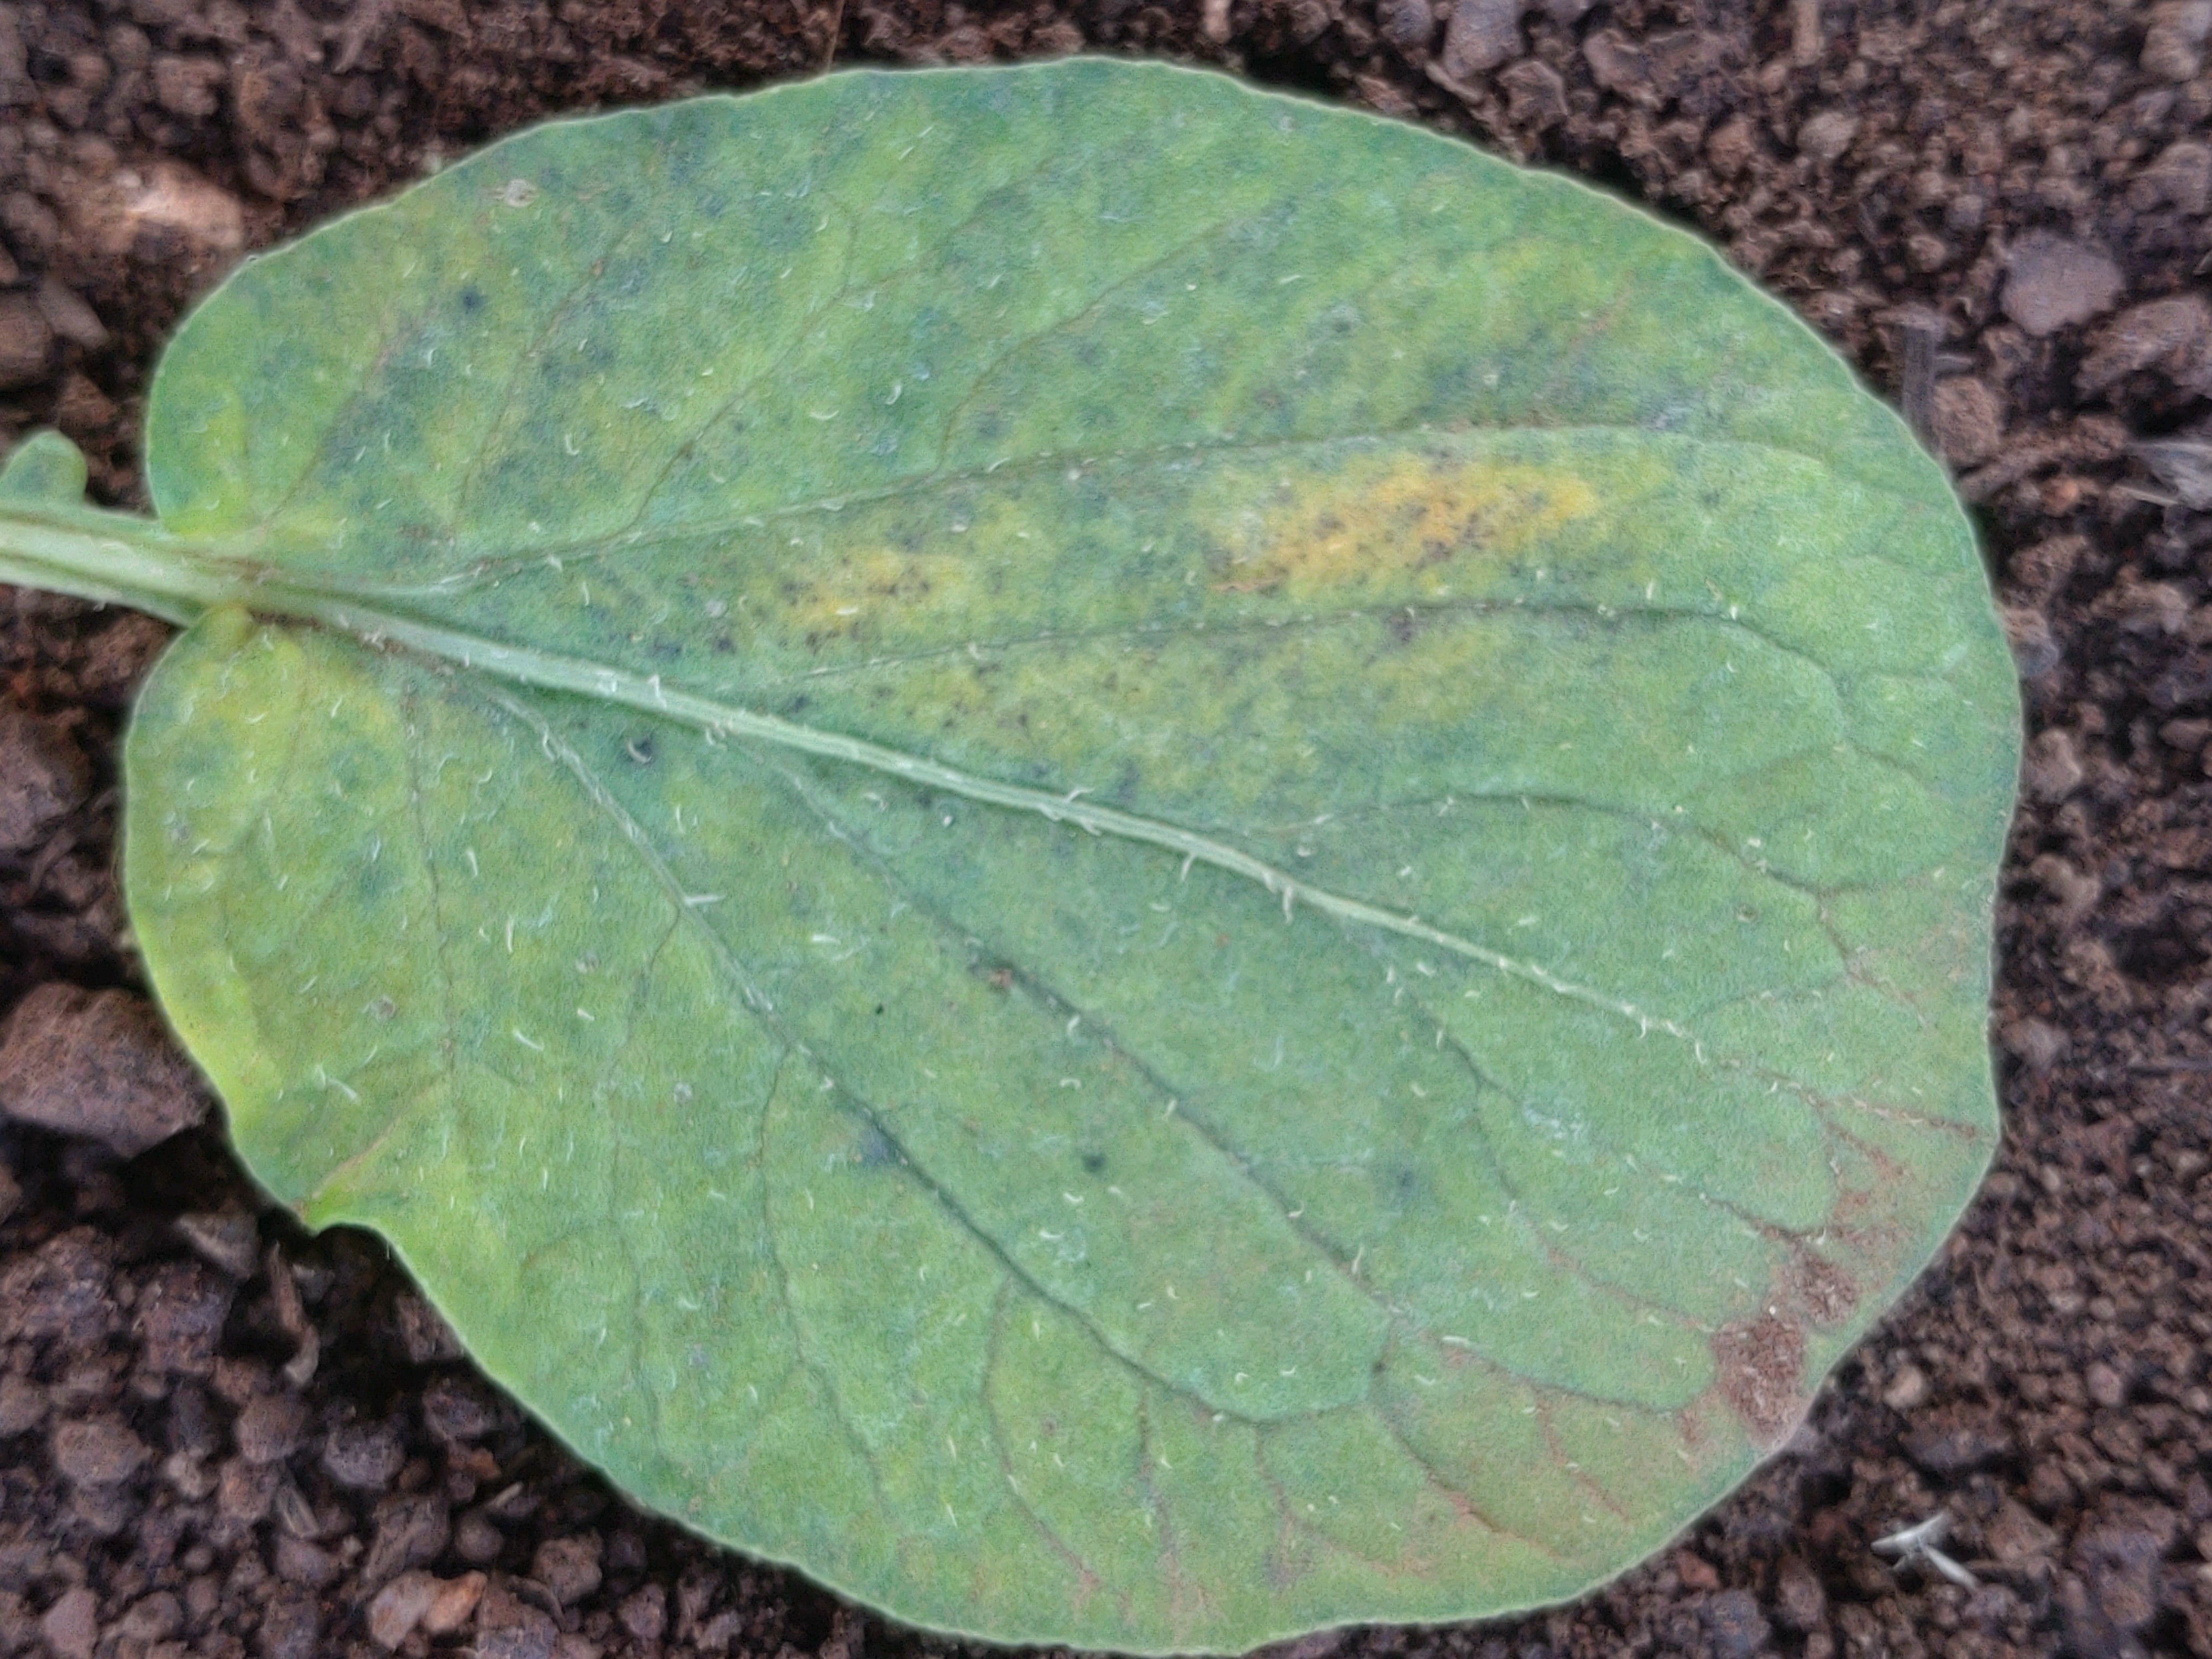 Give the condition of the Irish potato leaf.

late blight
